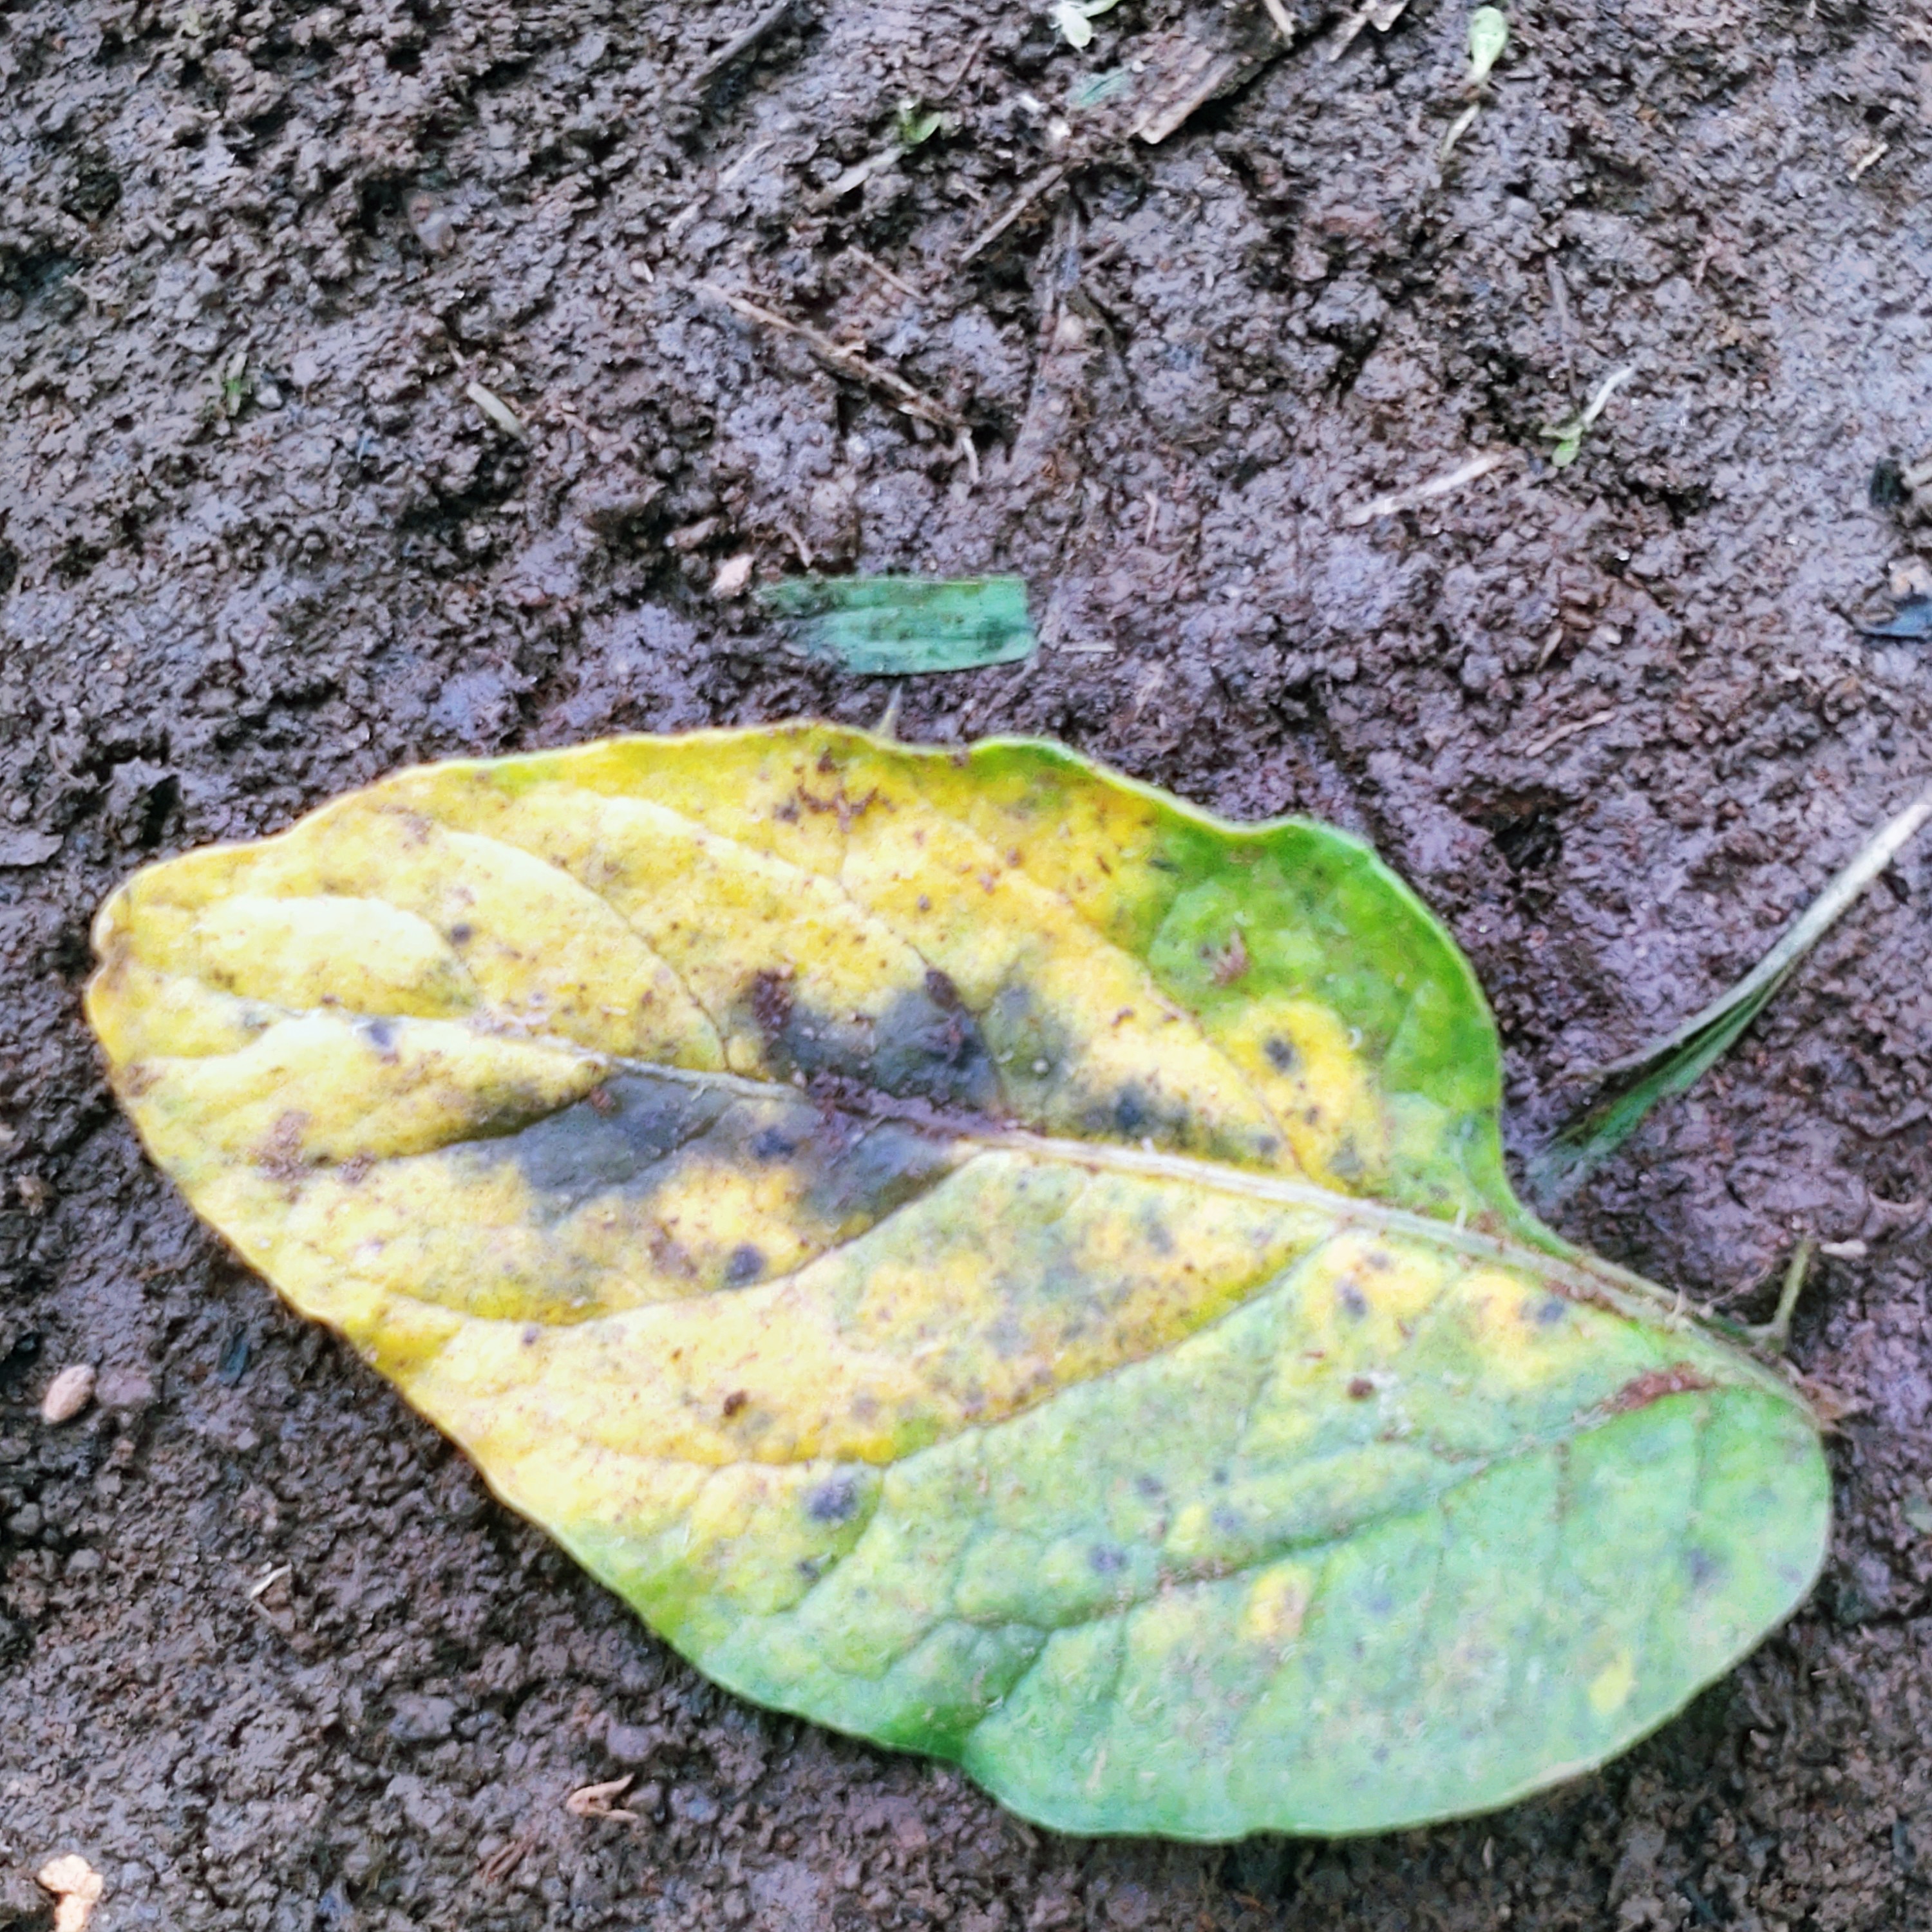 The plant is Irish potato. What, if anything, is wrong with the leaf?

late blight
